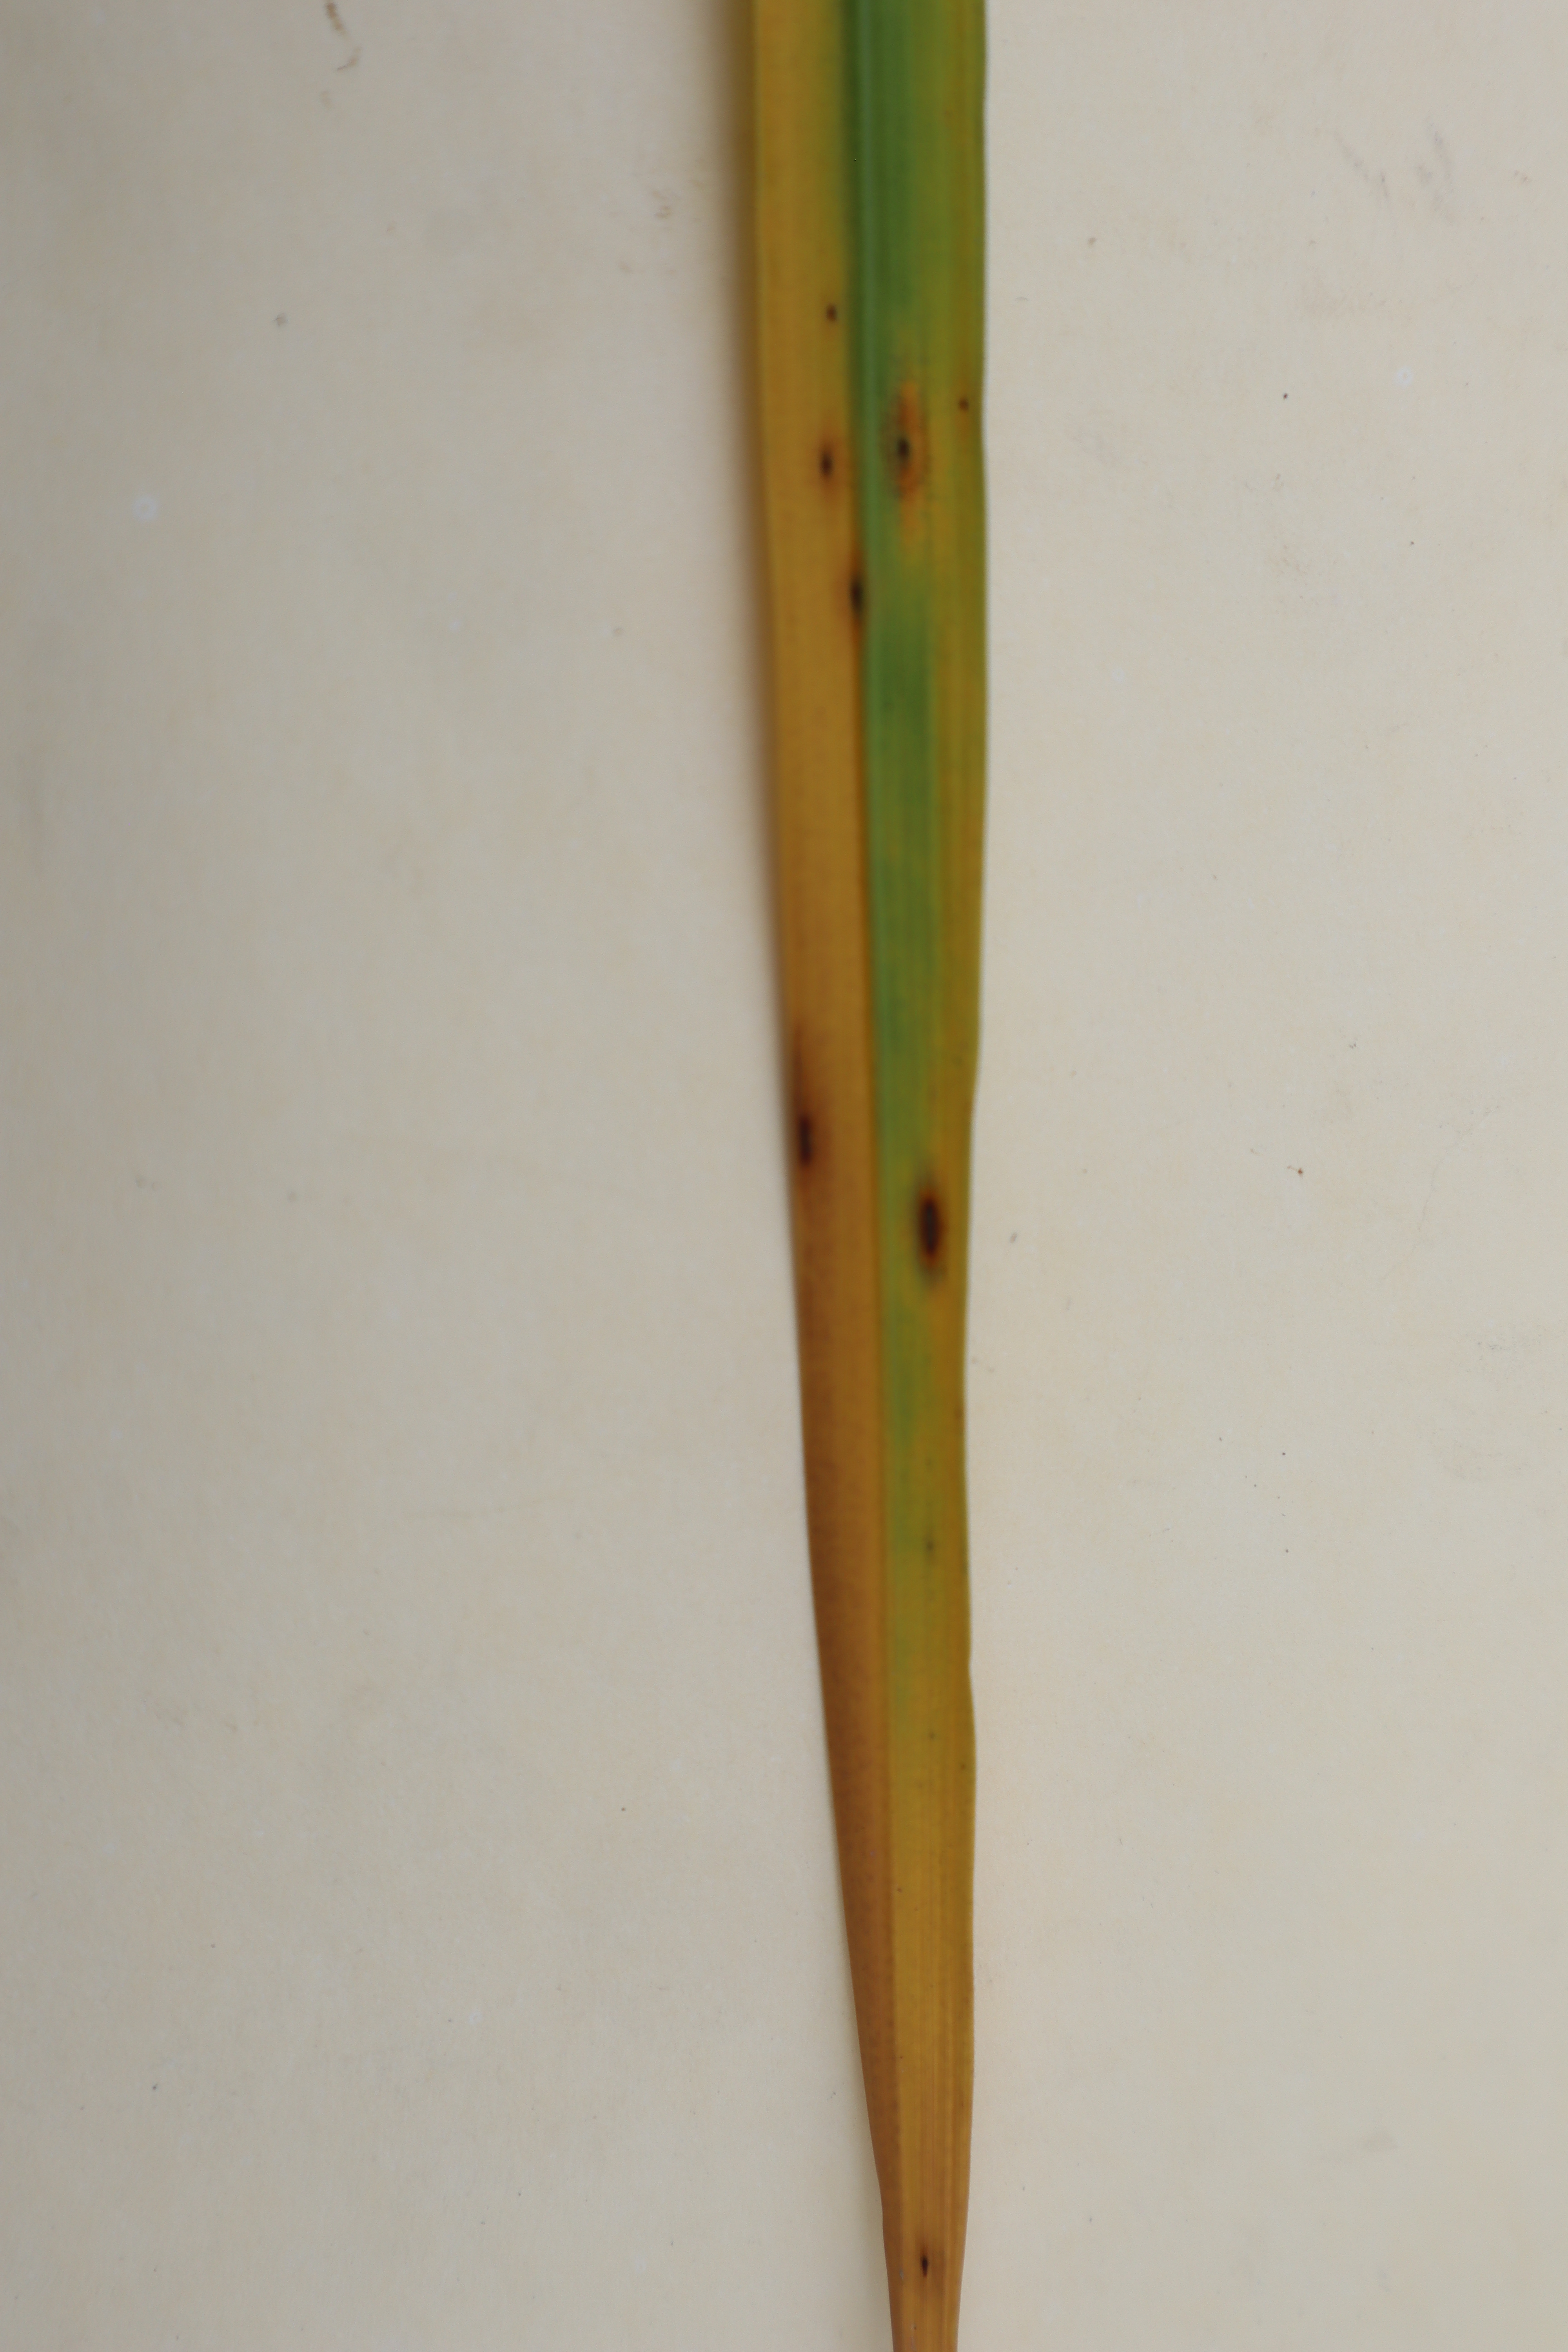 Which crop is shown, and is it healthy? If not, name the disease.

rice, tungro virus disease
